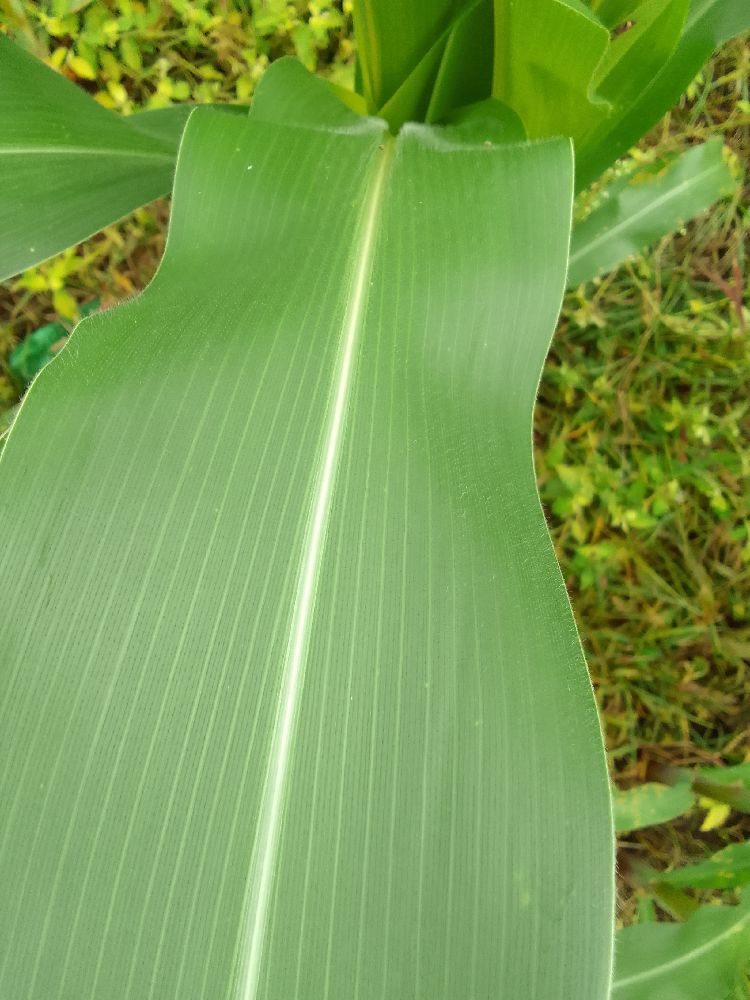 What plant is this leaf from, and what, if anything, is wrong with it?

maize, healthy
